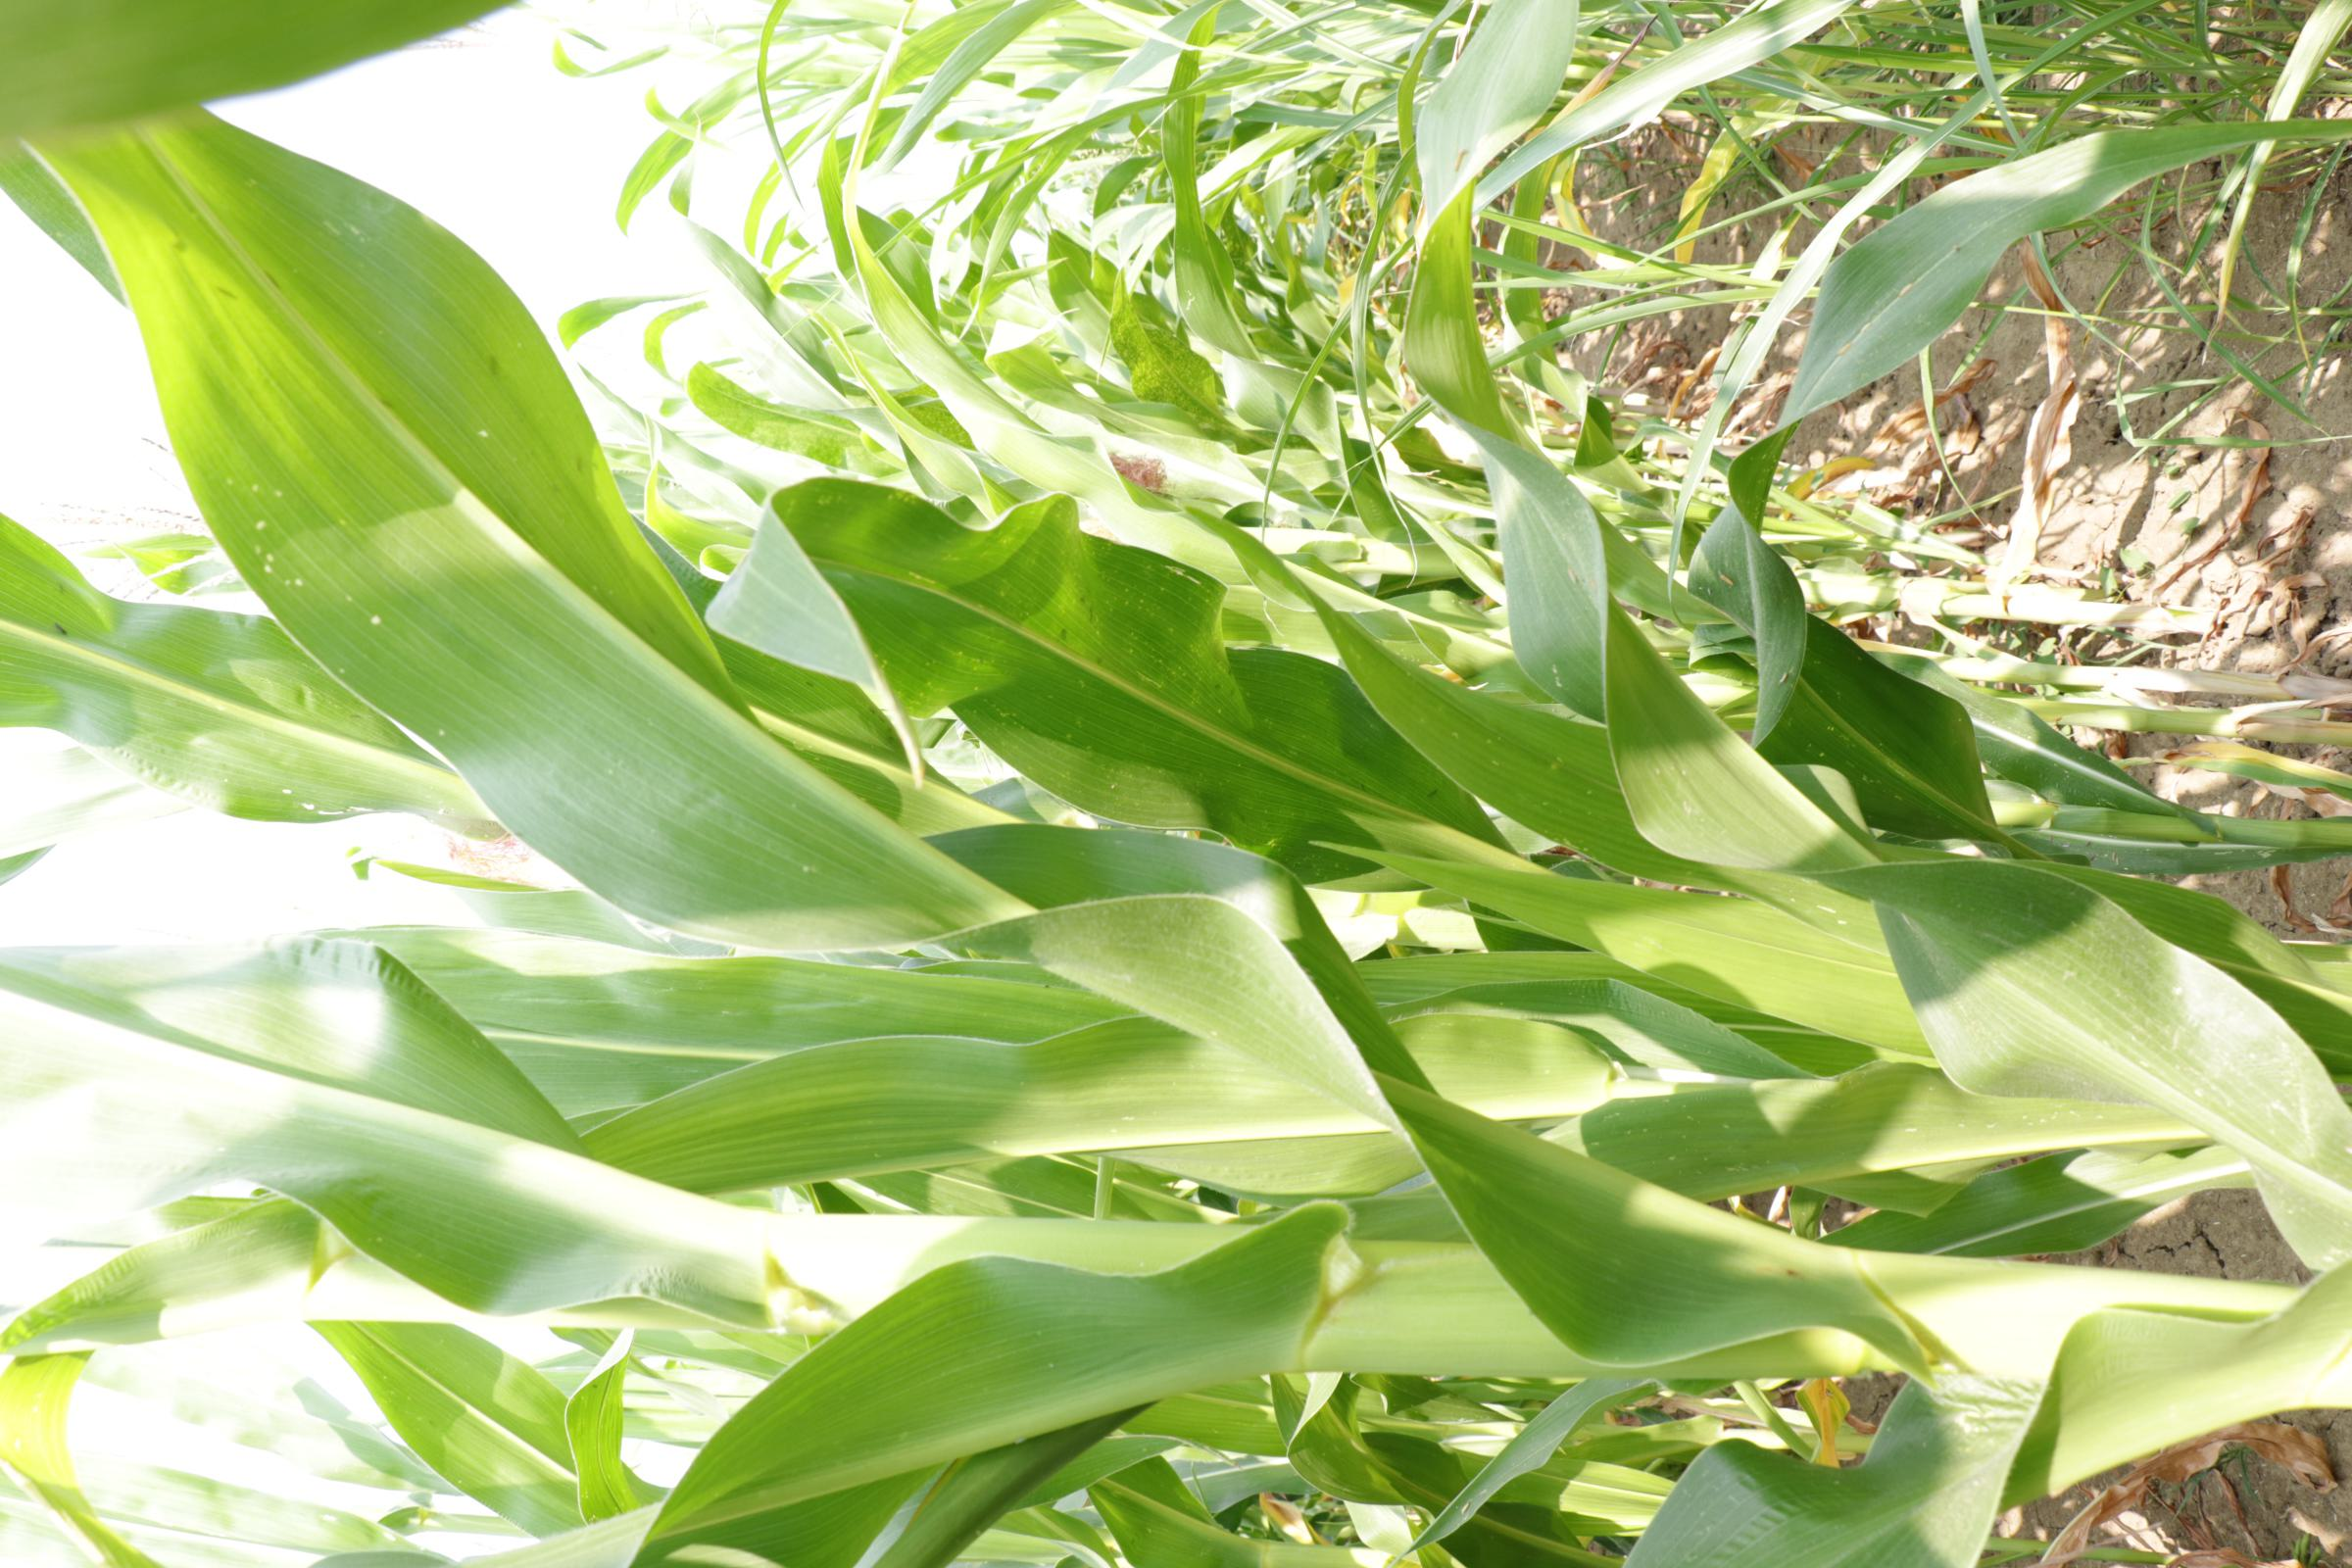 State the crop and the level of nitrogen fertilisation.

maize, full nitrogen fertilisation
